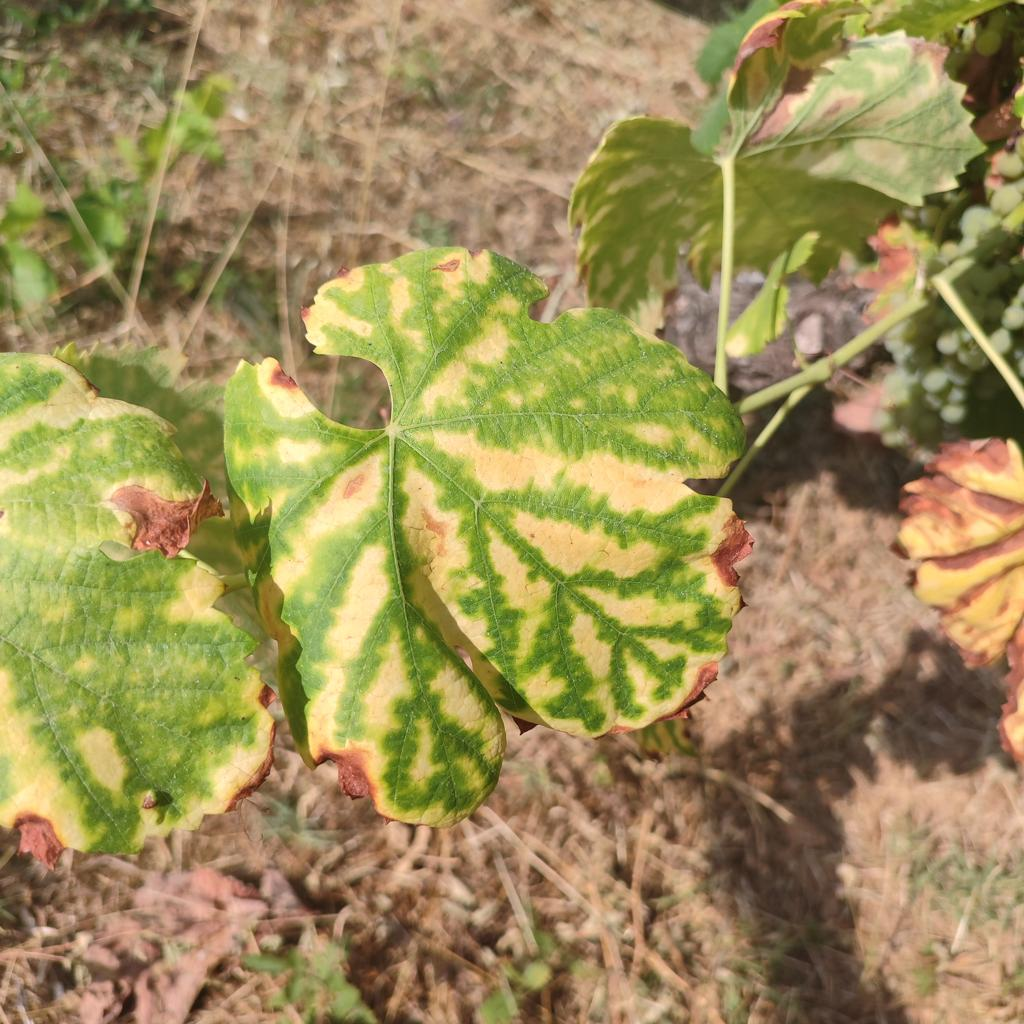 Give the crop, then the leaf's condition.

grapevine, esca complex
